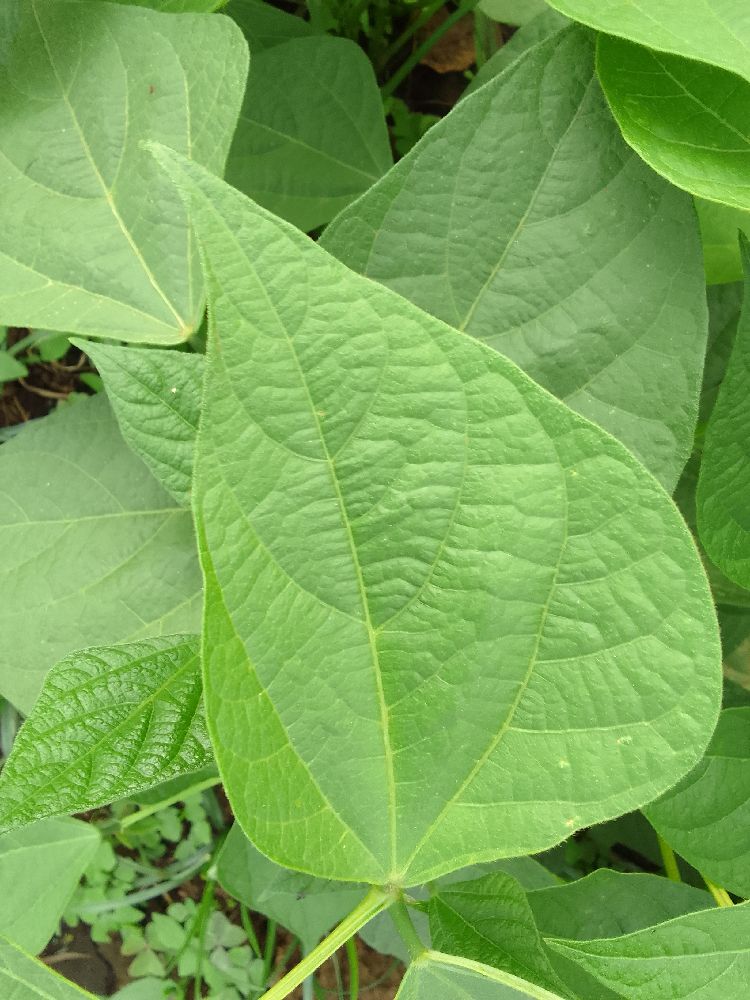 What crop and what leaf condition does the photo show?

common bean, healthy
